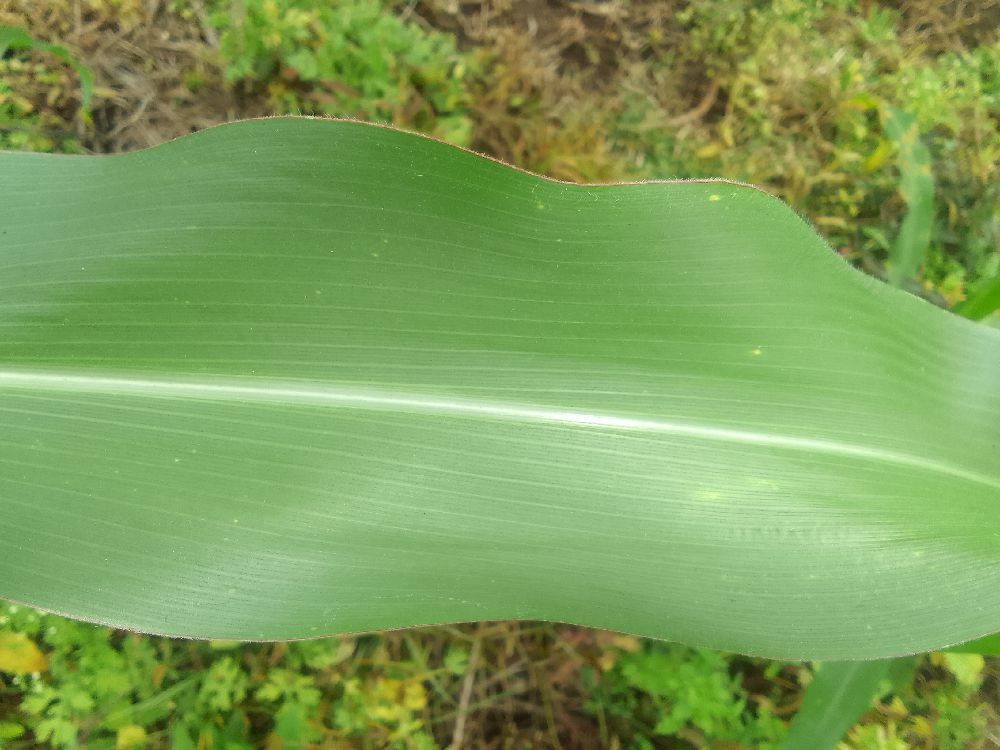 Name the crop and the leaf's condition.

maize, healthy
